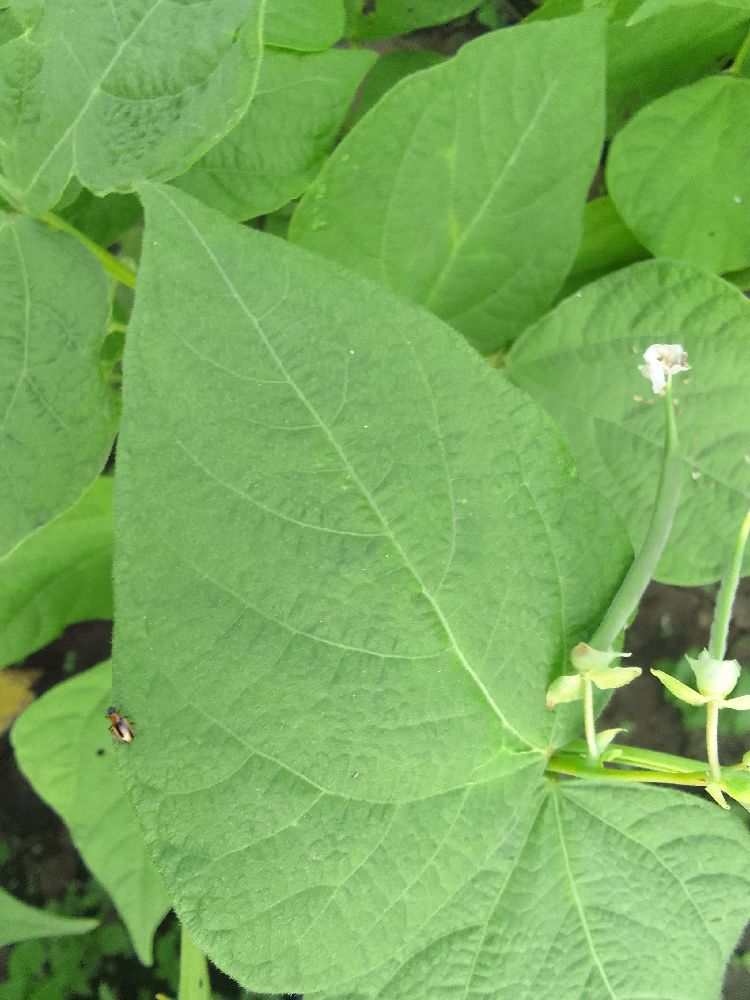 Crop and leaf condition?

common bean, healthy
